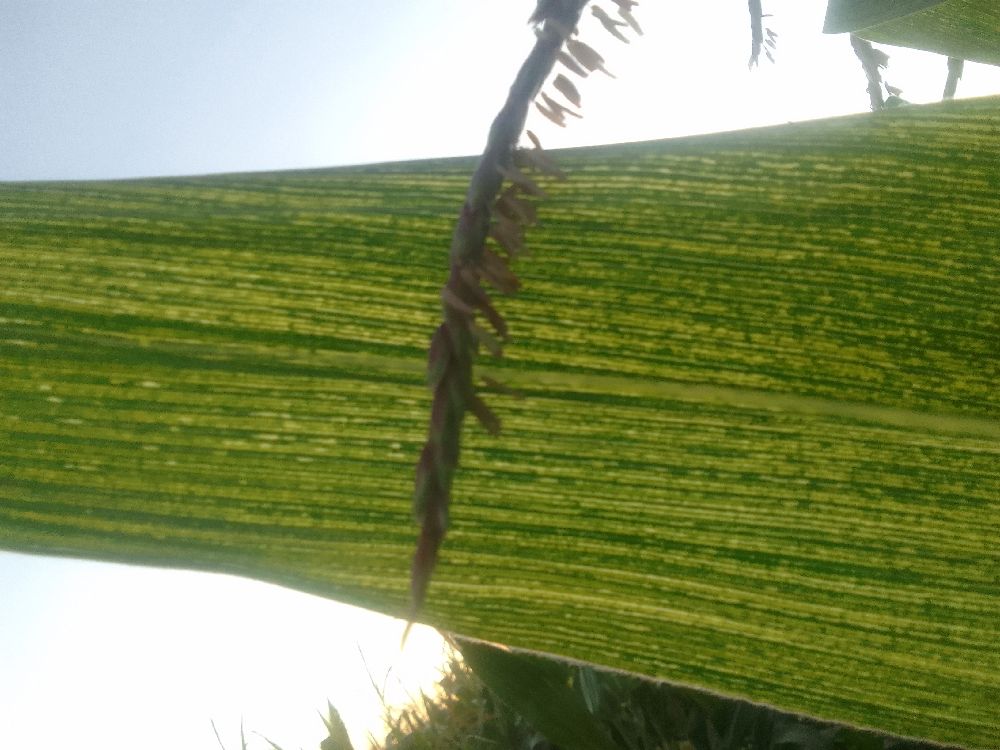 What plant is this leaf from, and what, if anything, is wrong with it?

maize, maize streak virus
